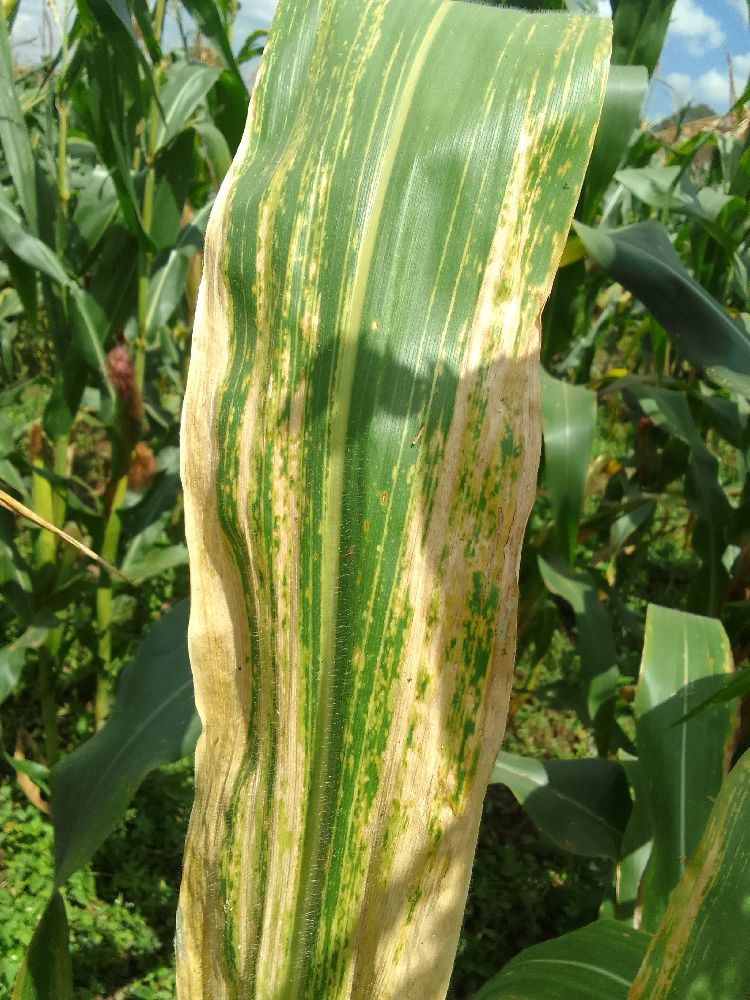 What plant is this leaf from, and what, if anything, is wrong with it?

maize, maize lethal necrosis
